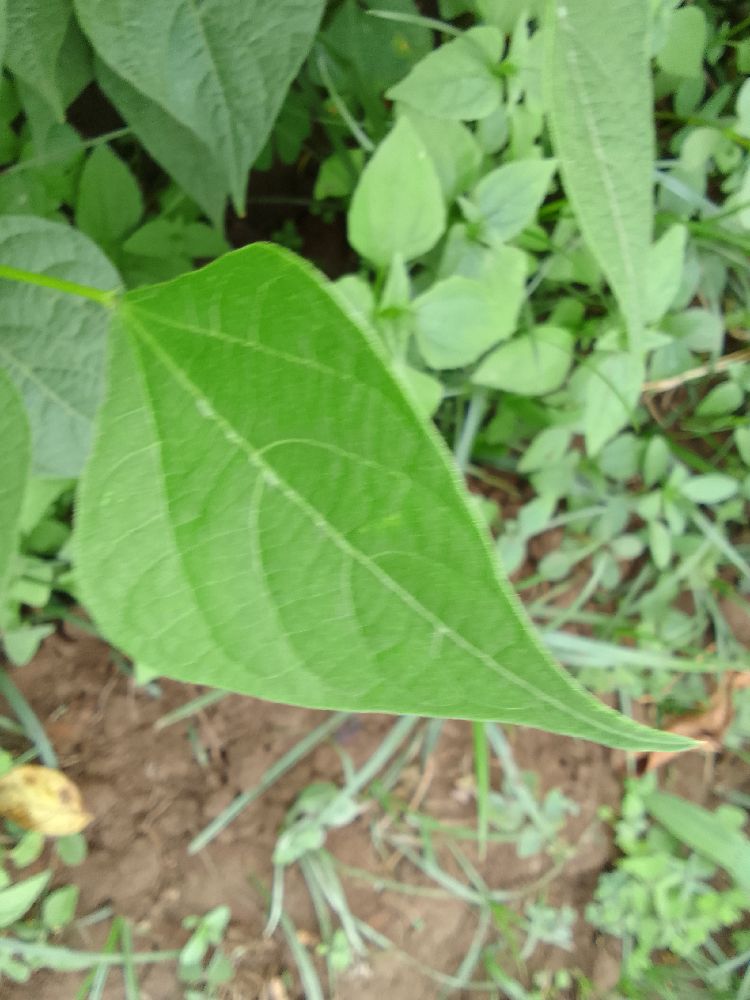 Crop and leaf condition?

common bean, healthy
